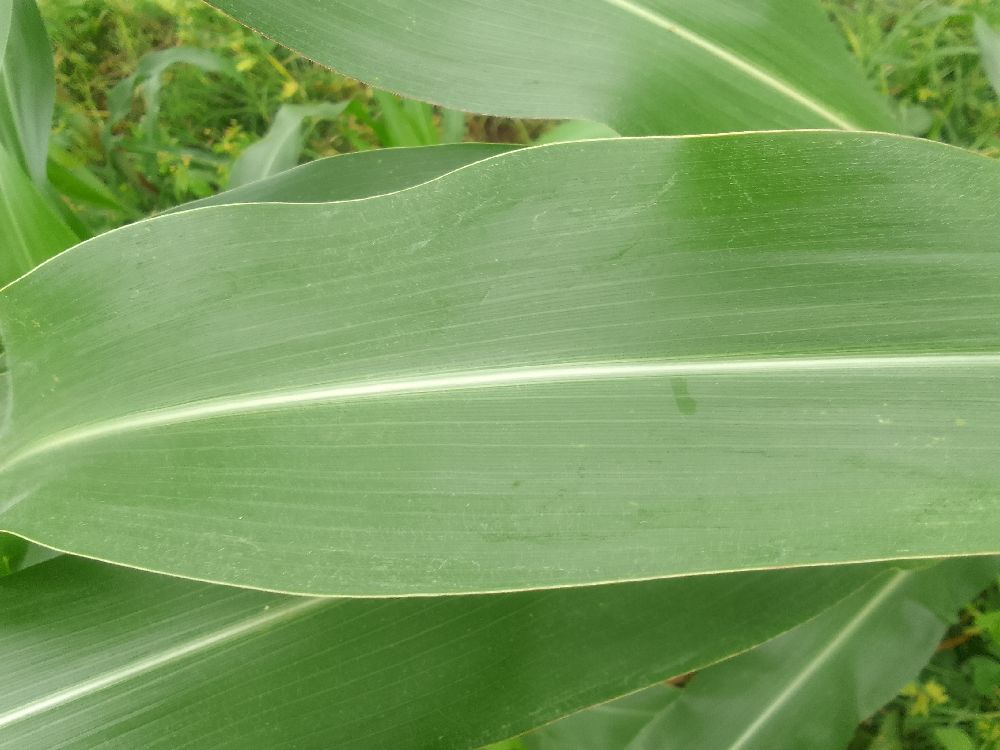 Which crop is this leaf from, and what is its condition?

maize, healthy
